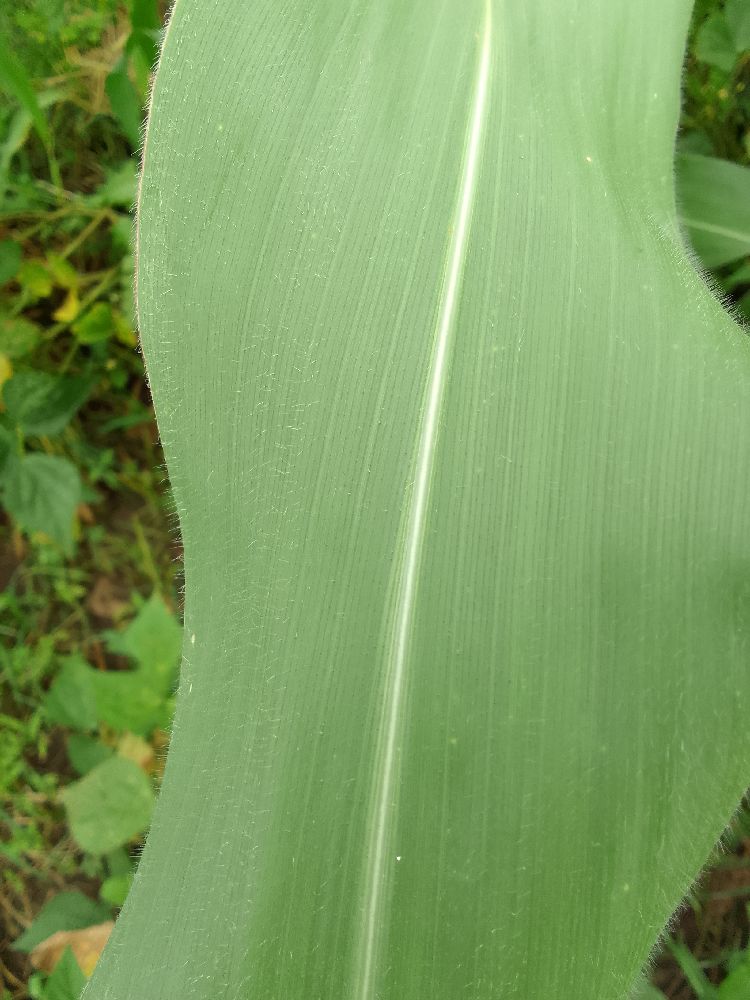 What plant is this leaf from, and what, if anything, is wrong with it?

maize, healthy
